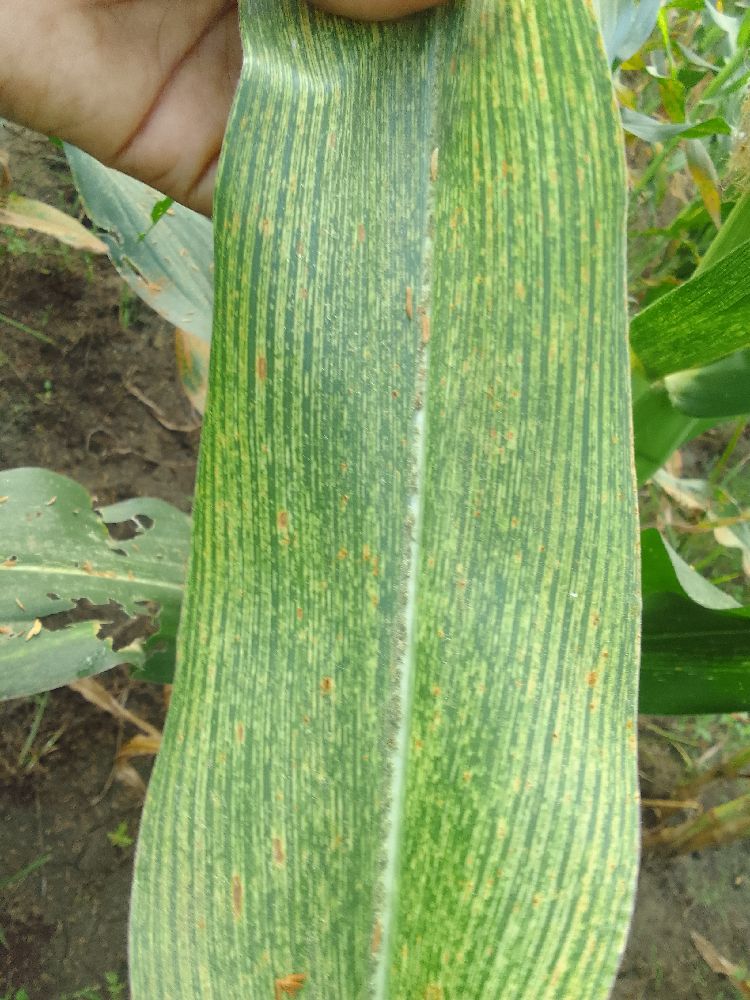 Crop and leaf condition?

maize, maize streak virus
